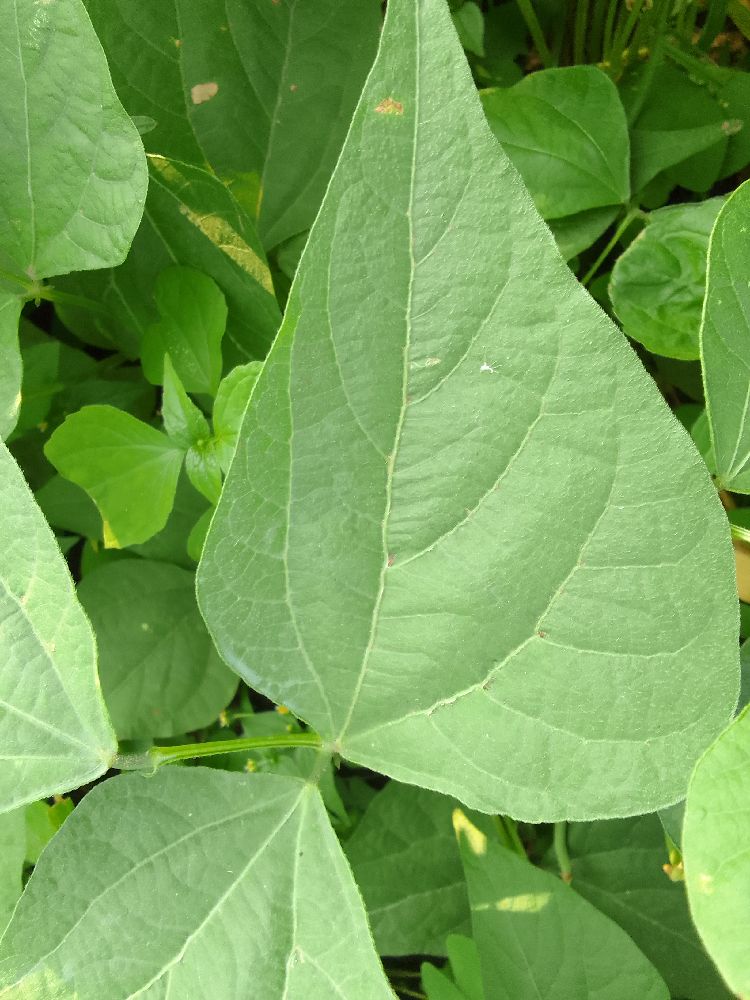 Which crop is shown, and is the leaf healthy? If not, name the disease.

common bean, healthy
